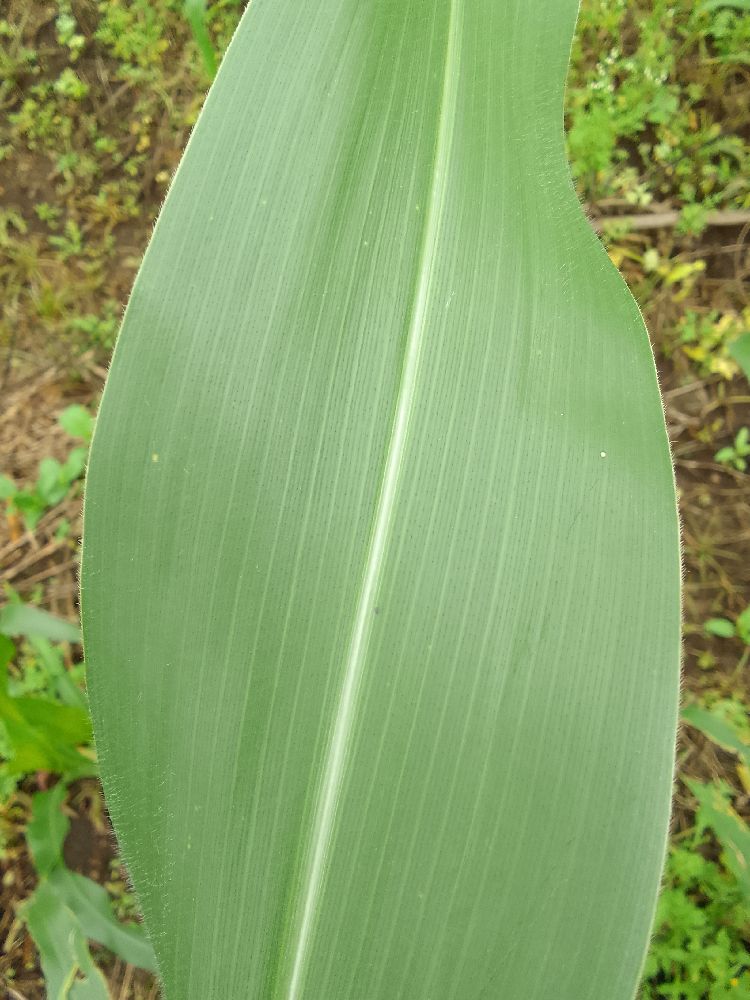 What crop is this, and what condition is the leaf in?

maize, healthy
